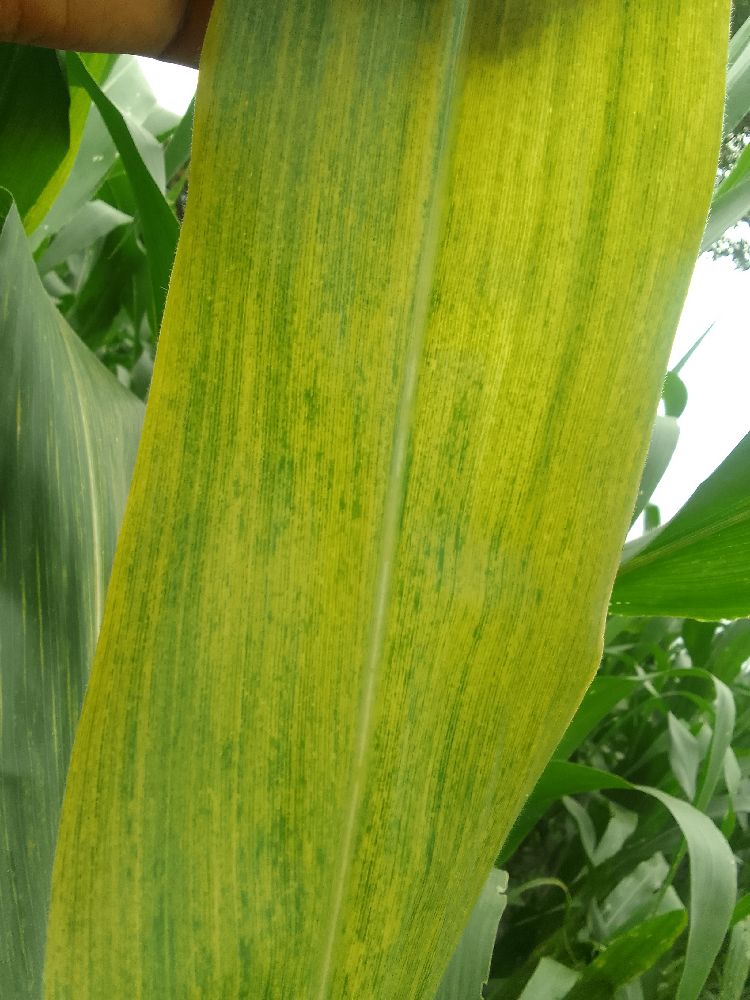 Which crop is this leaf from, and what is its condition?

maize, healthy
